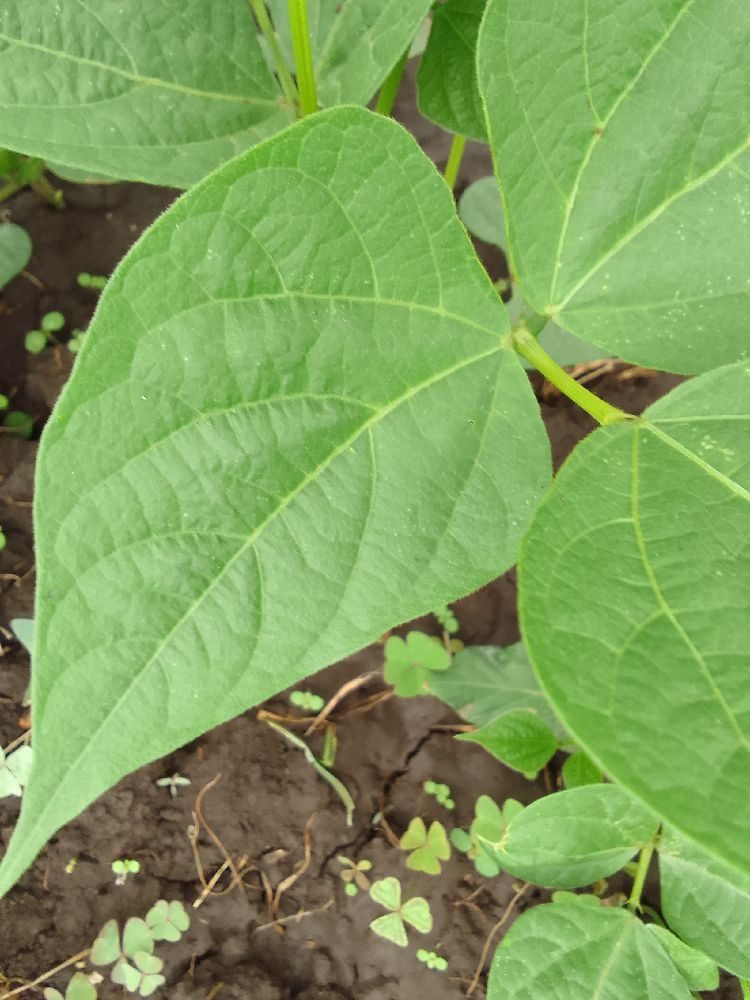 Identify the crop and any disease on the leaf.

common bean, healthy
